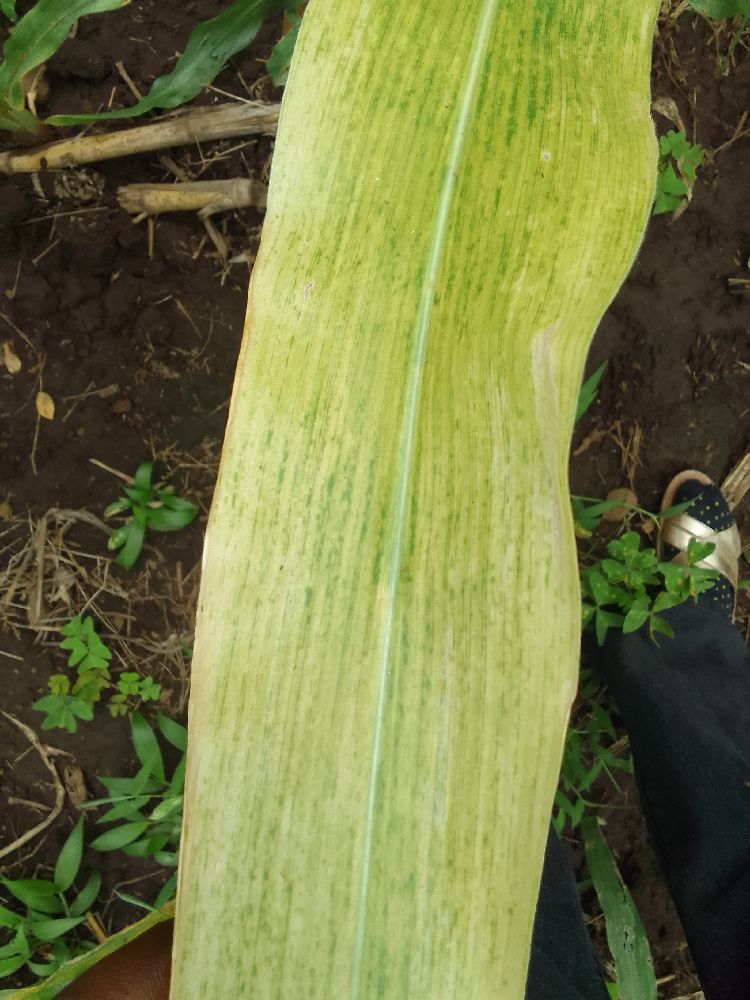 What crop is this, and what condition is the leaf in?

maize, maize lethal necrosis
